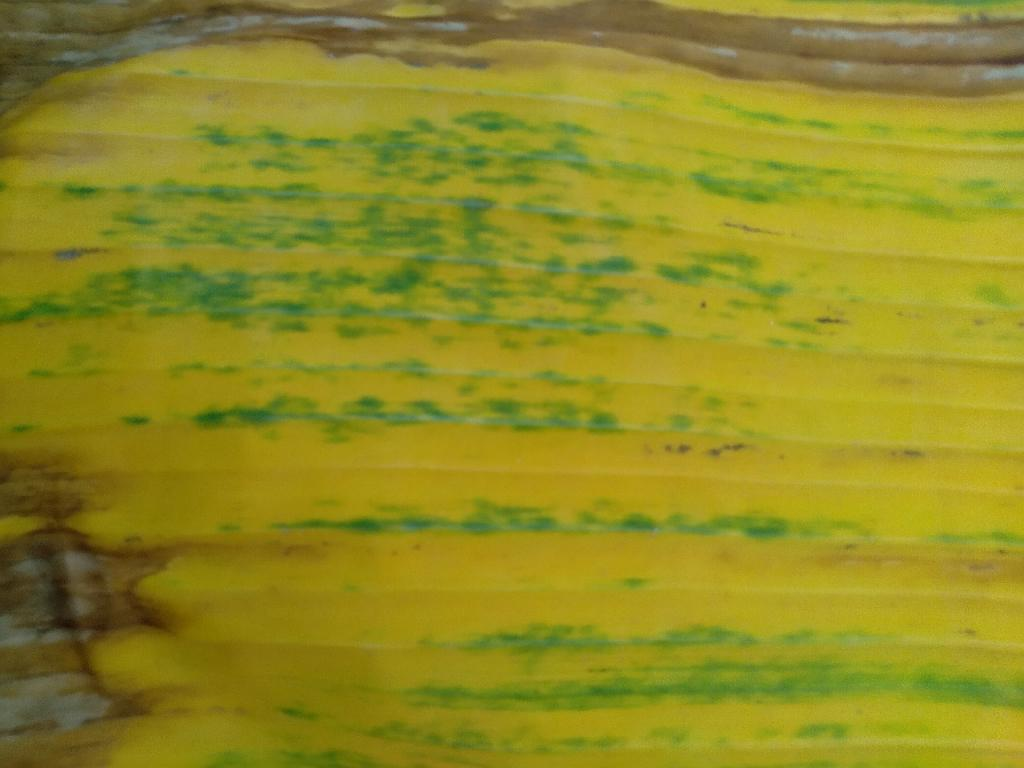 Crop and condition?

banana, fusarium wilt race 1
